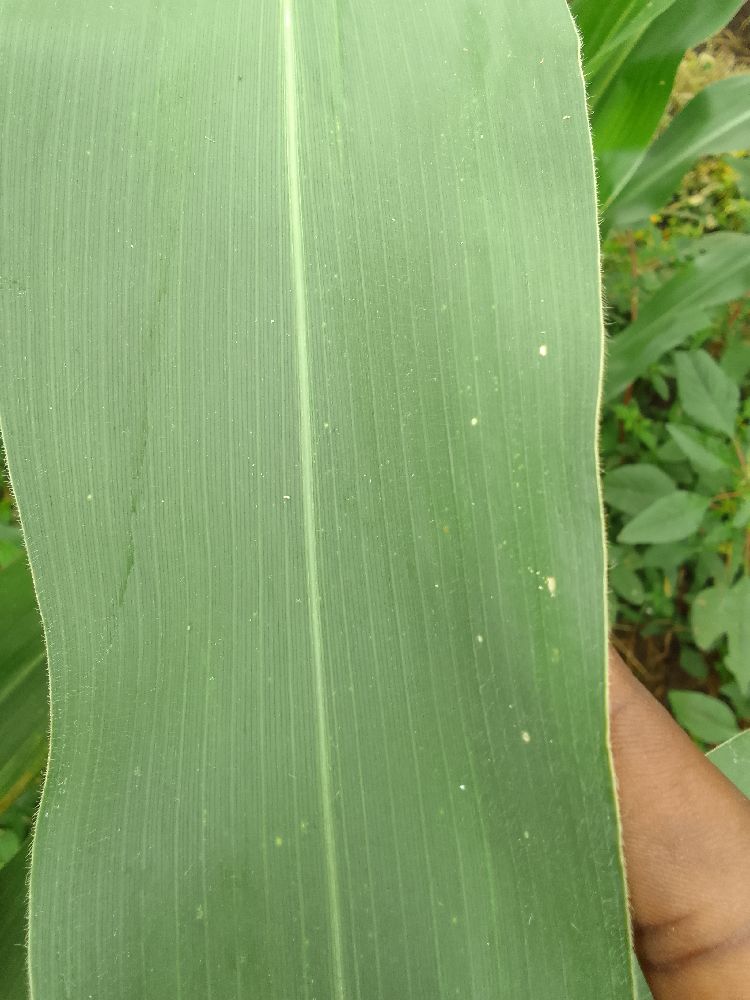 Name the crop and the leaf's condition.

maize, healthy
